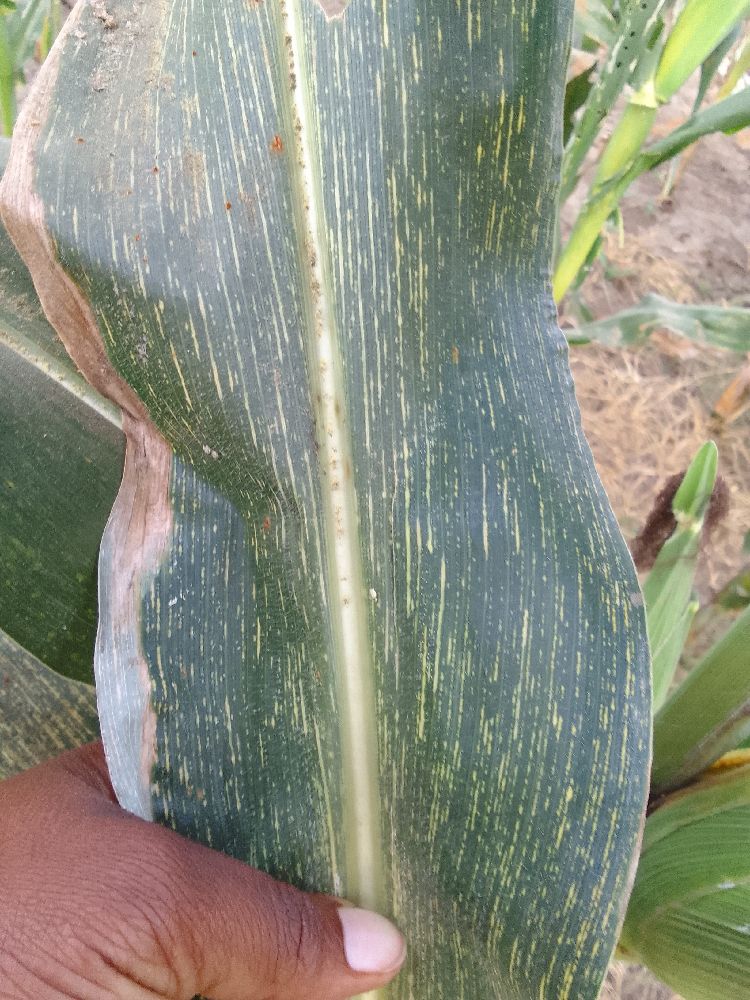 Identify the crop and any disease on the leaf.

maize, maize streak virus
